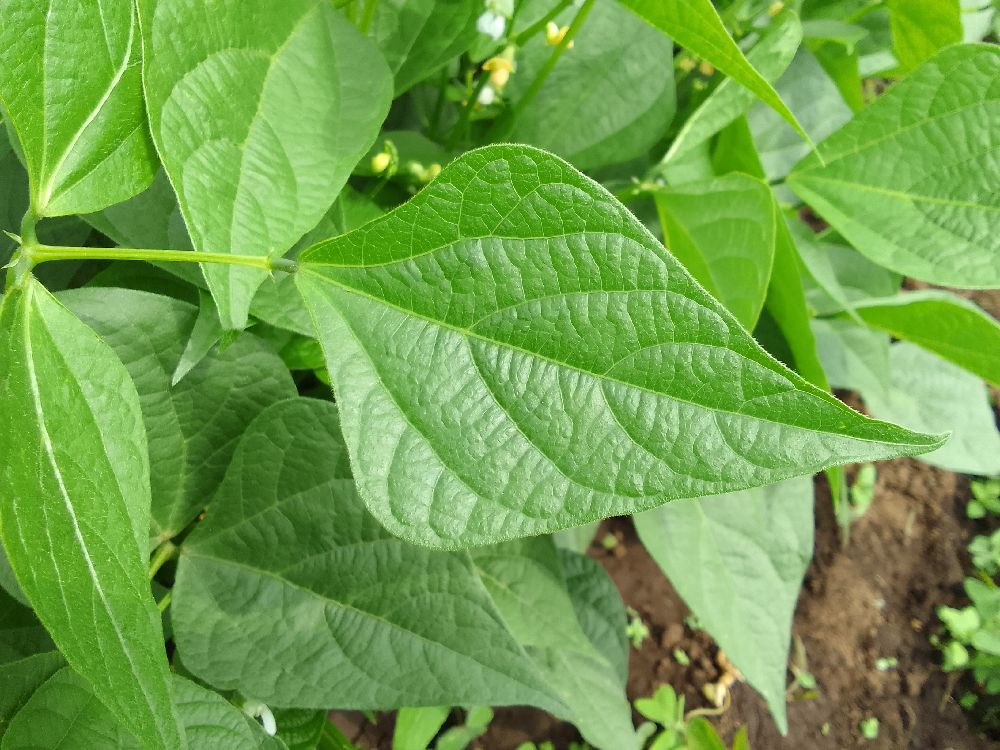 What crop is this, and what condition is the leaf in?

common bean, healthy
